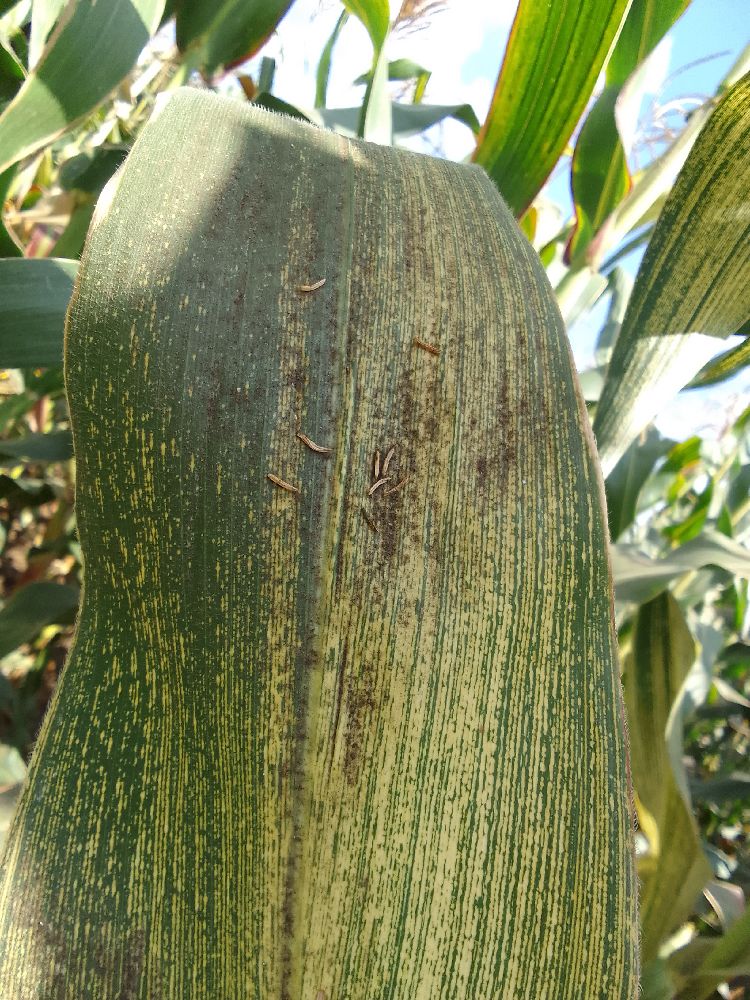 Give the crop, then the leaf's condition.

maize, maize streak virus
